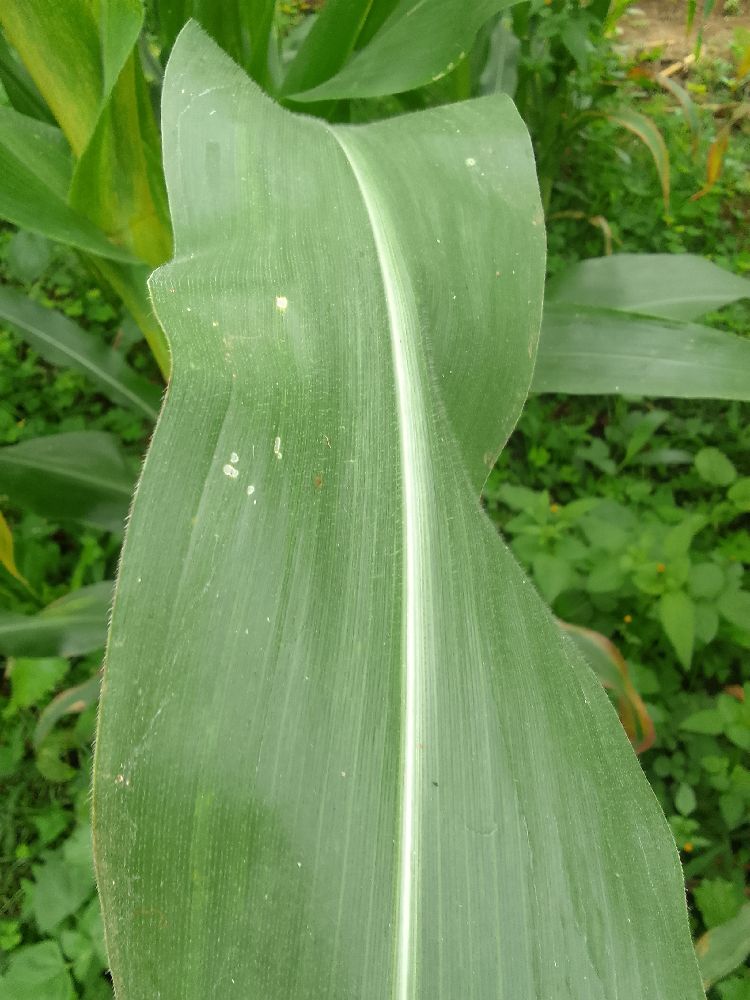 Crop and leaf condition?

maize, healthy
